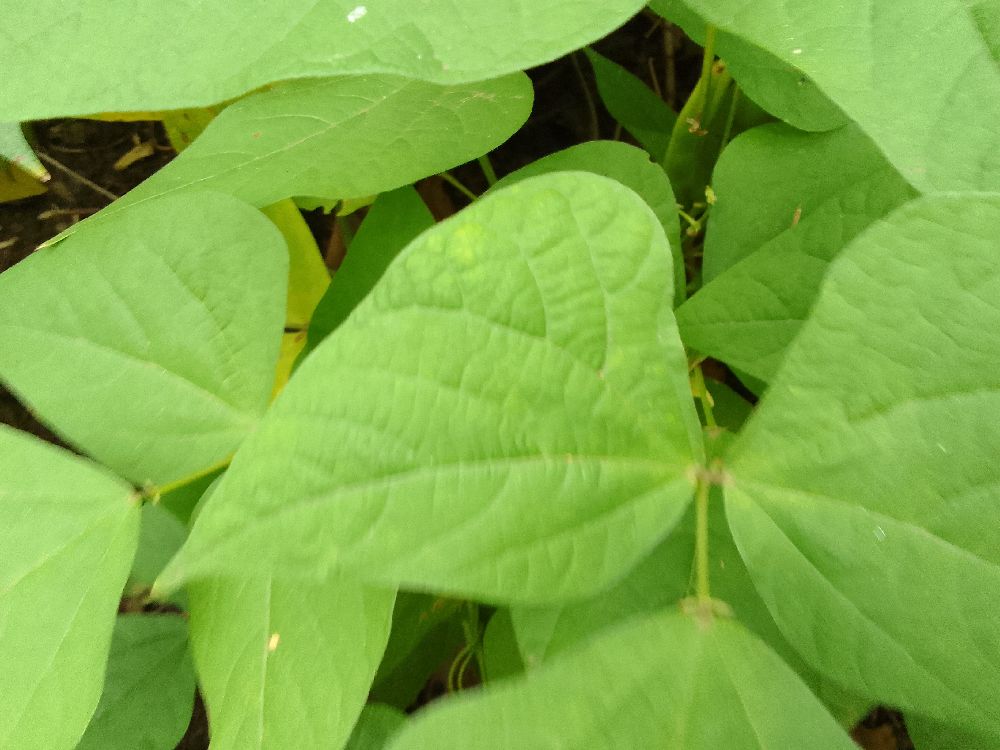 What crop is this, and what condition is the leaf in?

common bean, healthy
